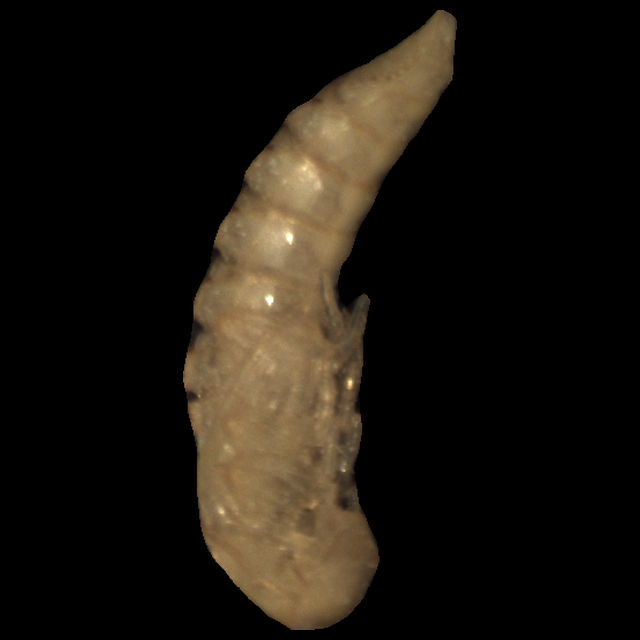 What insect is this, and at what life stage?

mealworm pupa
